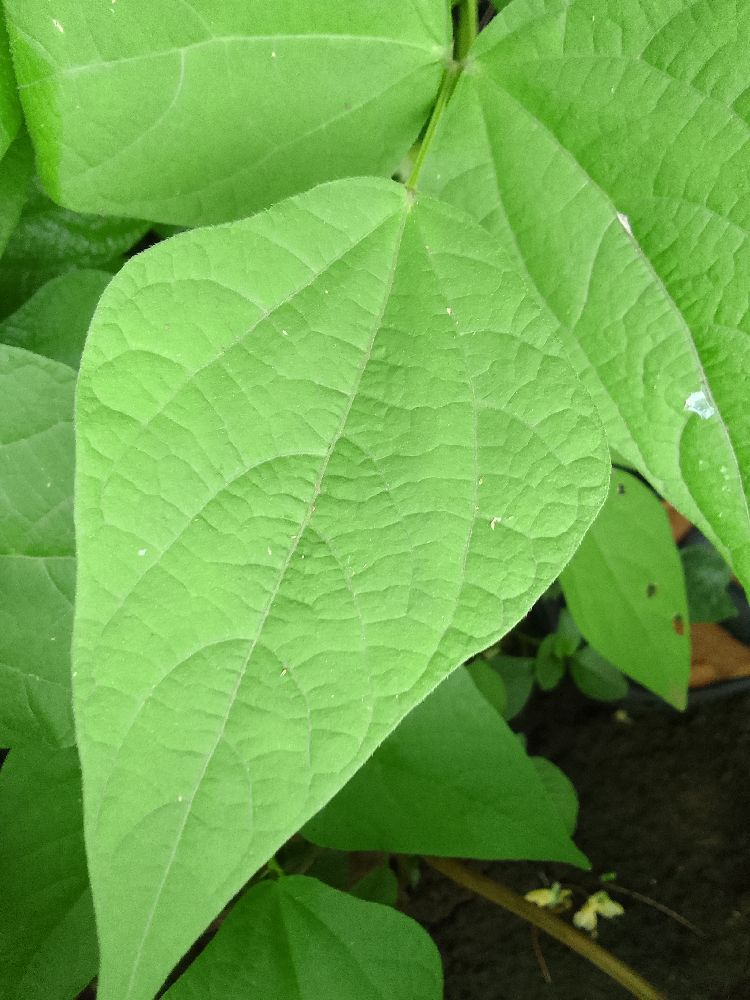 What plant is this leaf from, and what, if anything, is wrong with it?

common bean, healthy
